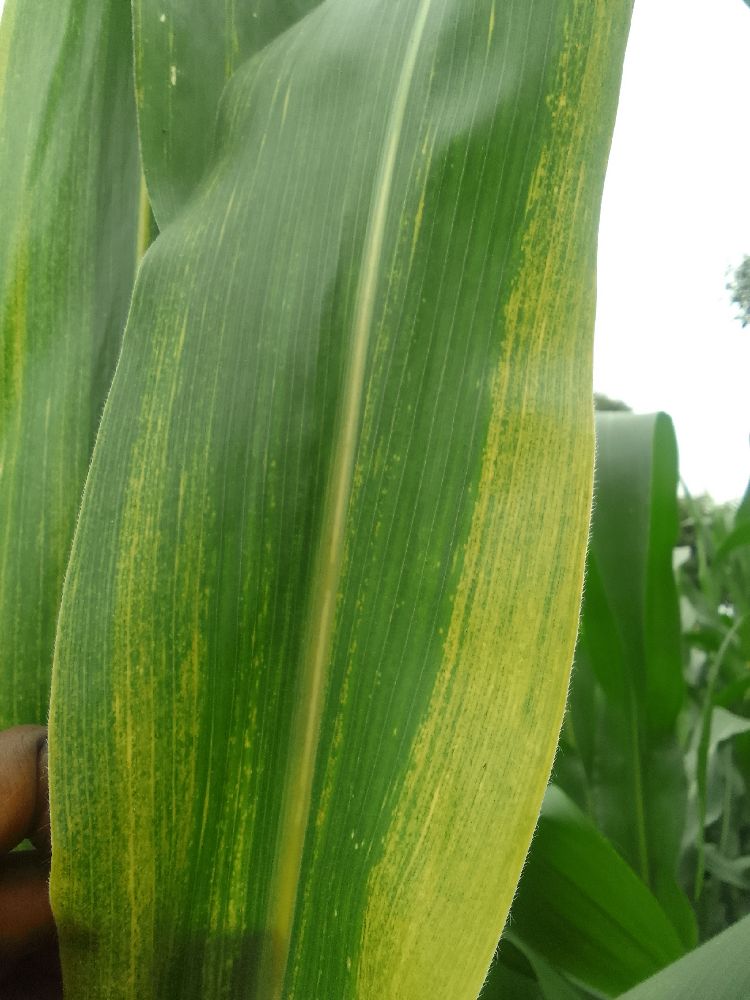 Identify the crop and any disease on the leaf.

maize, maize lethal necrosis
